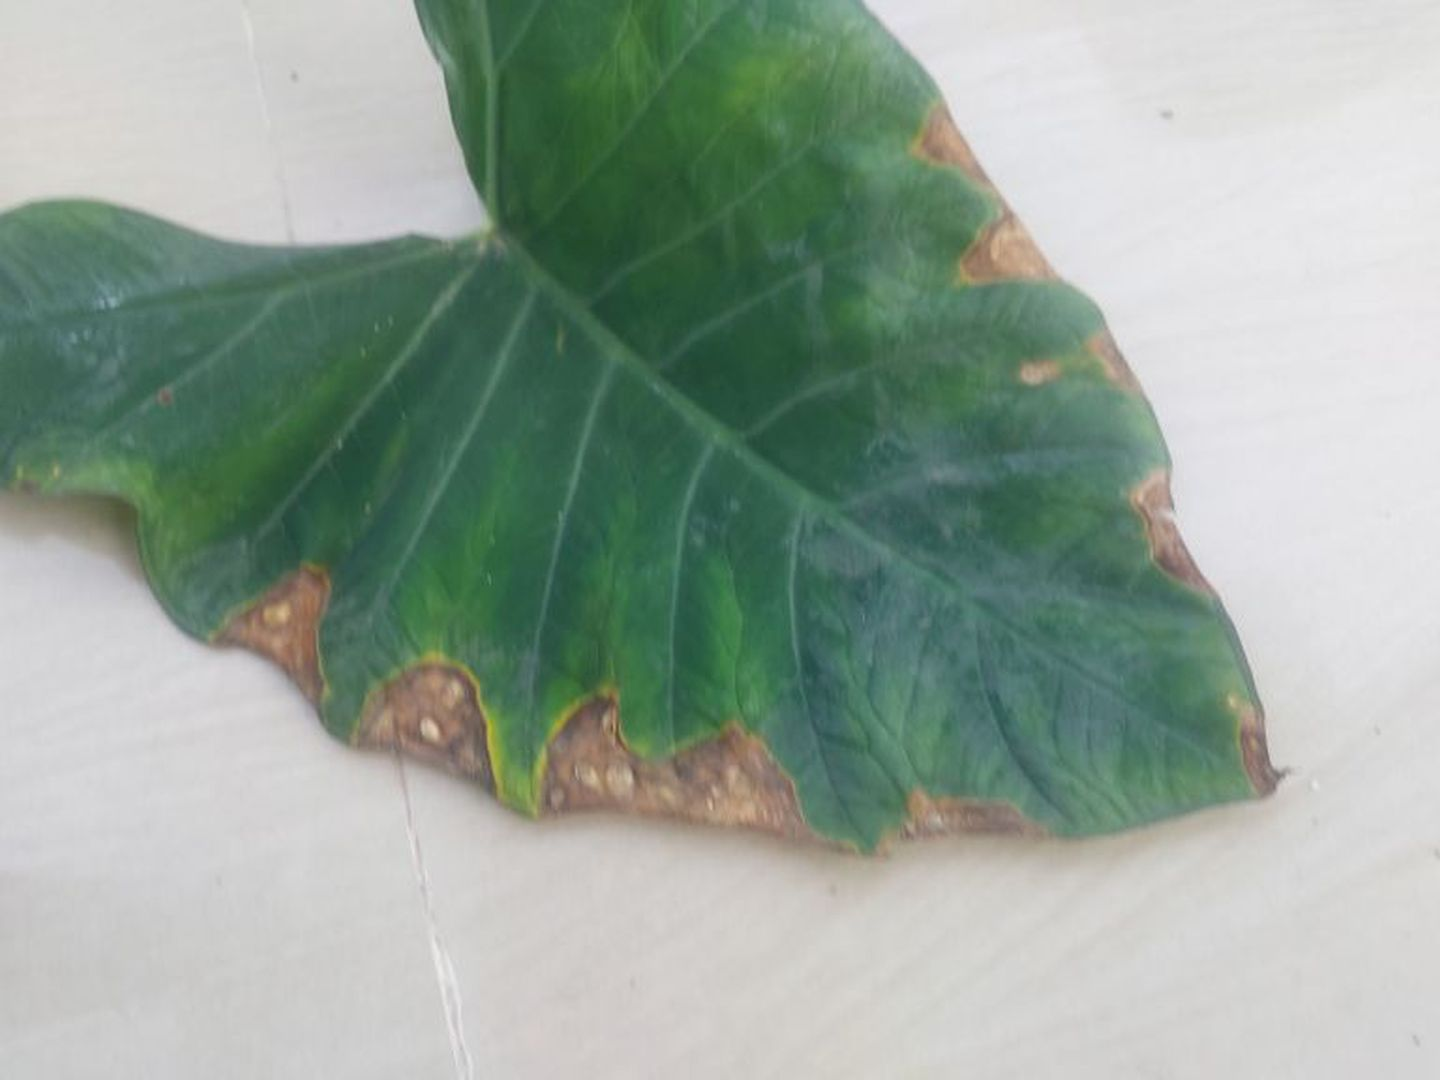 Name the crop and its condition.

taro, leaf blight
